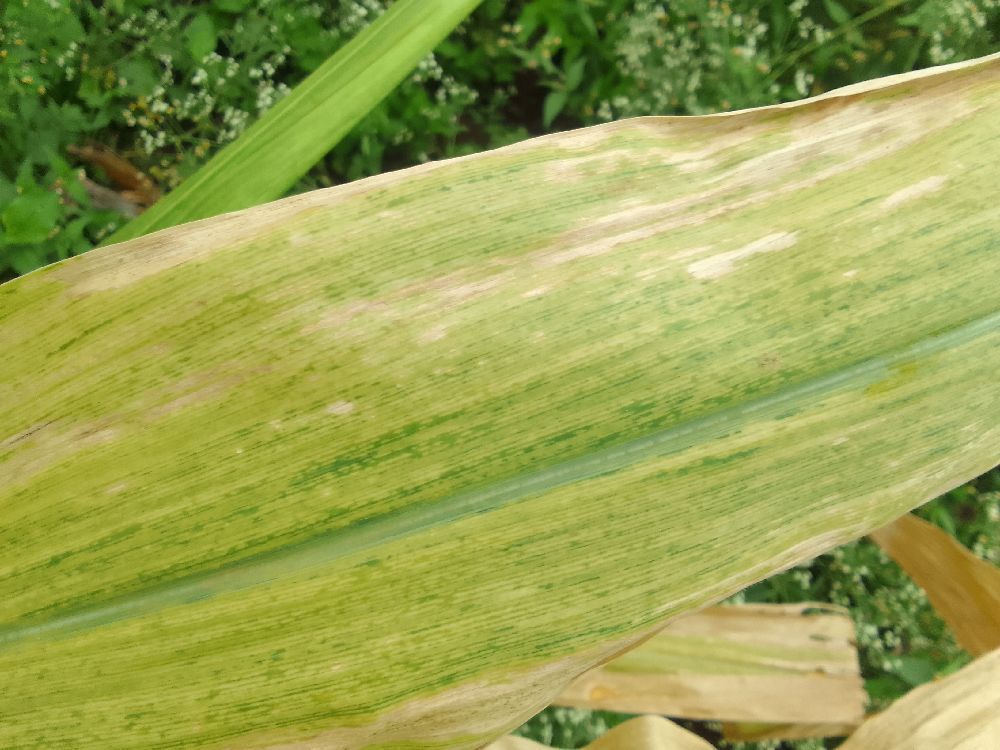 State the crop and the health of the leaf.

maize, maize lethal necrosis
